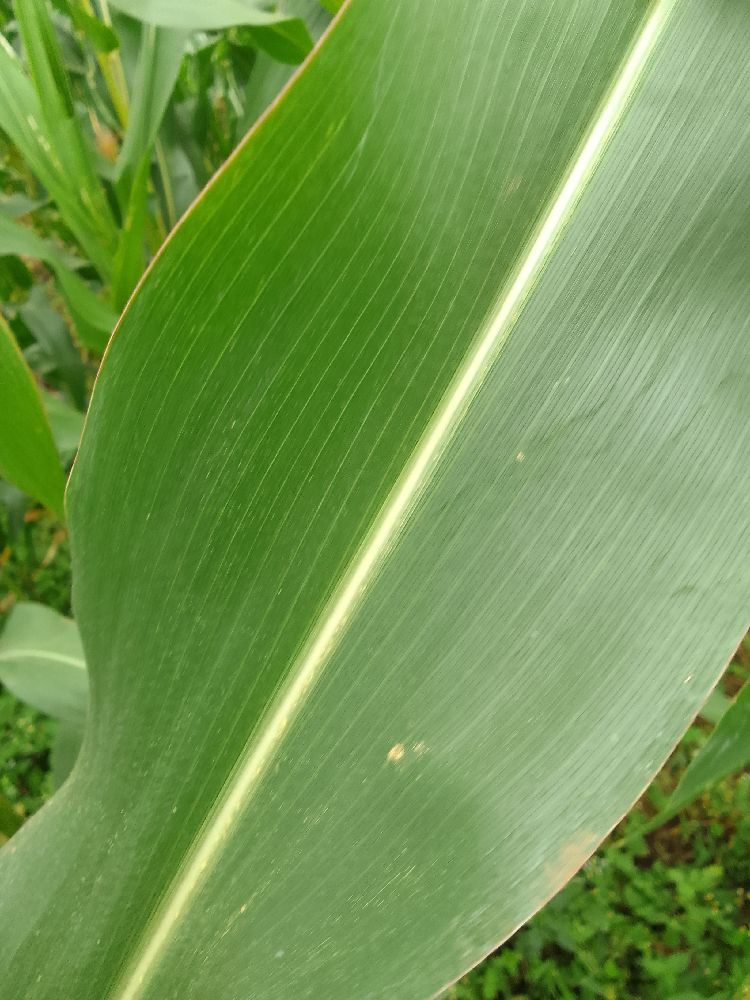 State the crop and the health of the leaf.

maize, healthy
